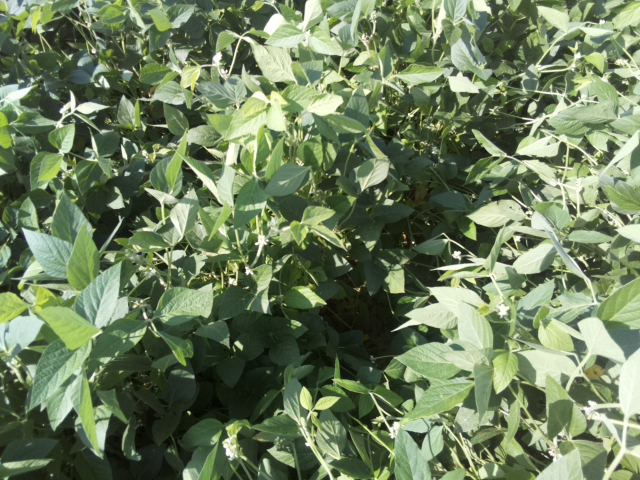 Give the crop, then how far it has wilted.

soybean, leaflets folding inward at secondary pulvinus with no turgor loss in leaflets or petioles
